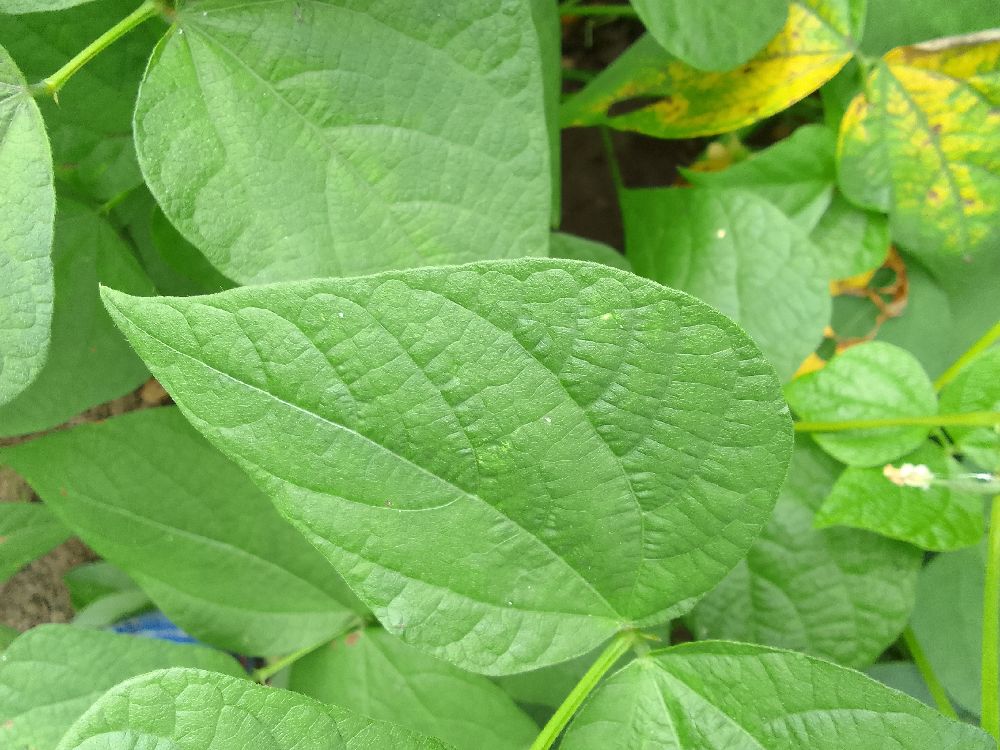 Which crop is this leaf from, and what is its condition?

common bean, healthy
